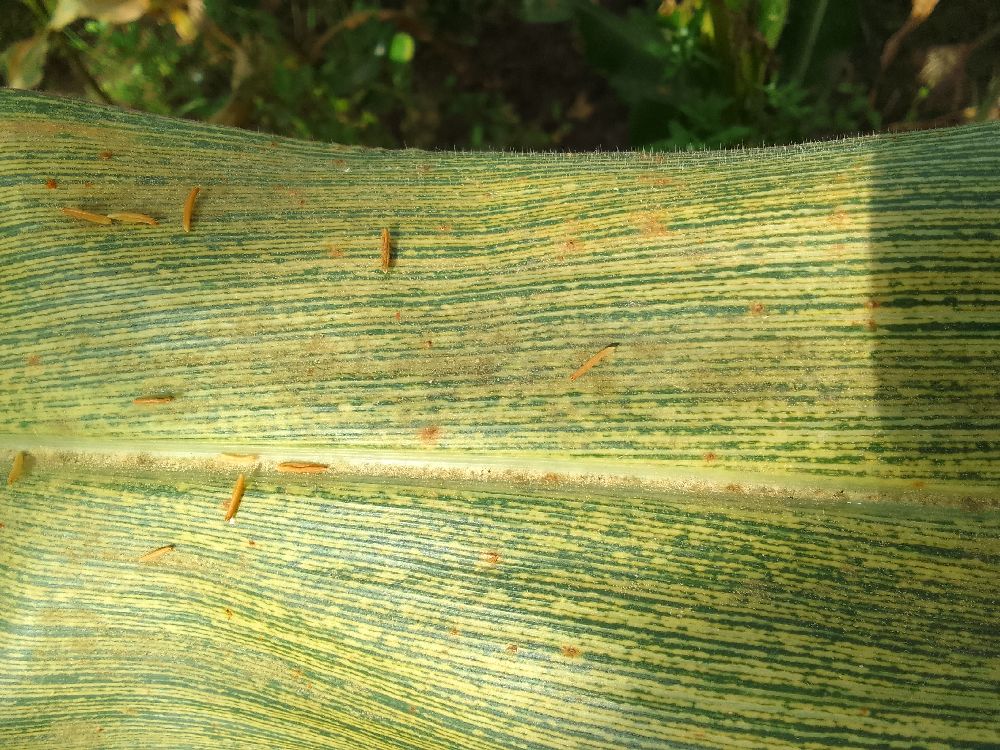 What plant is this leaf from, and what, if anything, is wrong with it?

maize, maize streak virus
